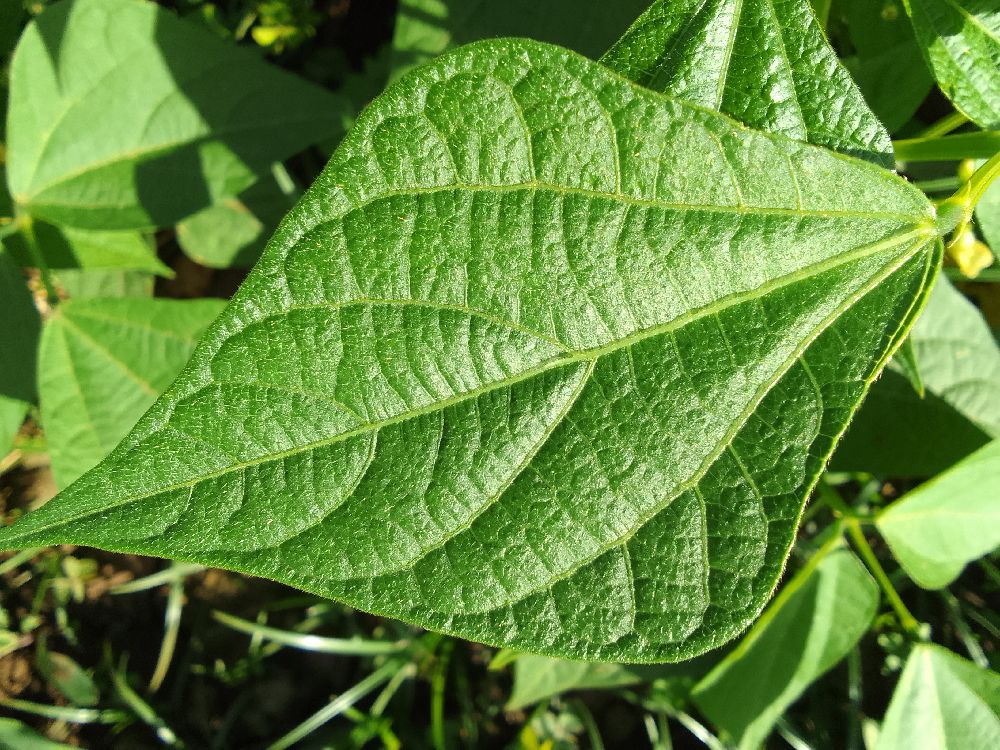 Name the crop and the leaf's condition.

common bean, healthy
